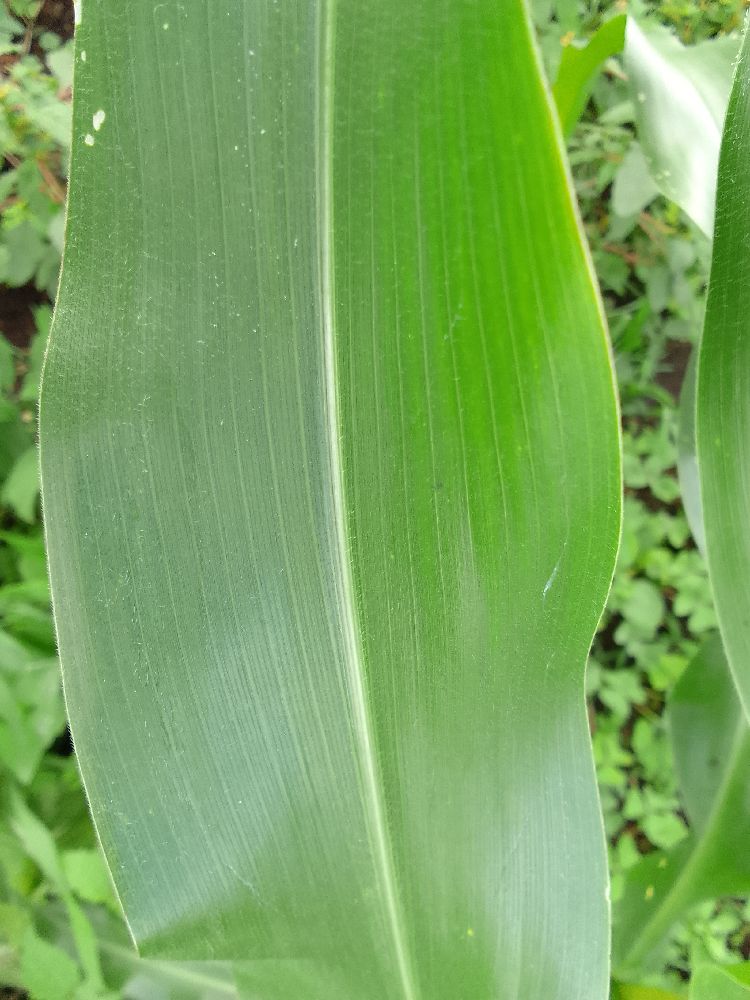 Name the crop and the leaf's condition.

maize, healthy
